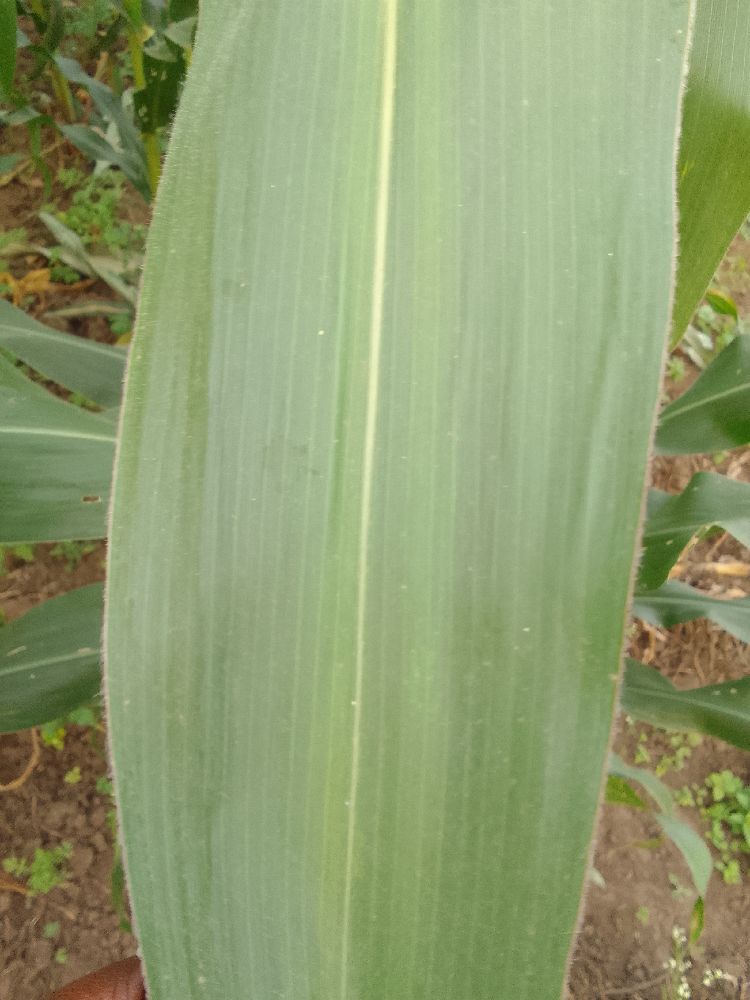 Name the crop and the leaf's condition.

maize, healthy
